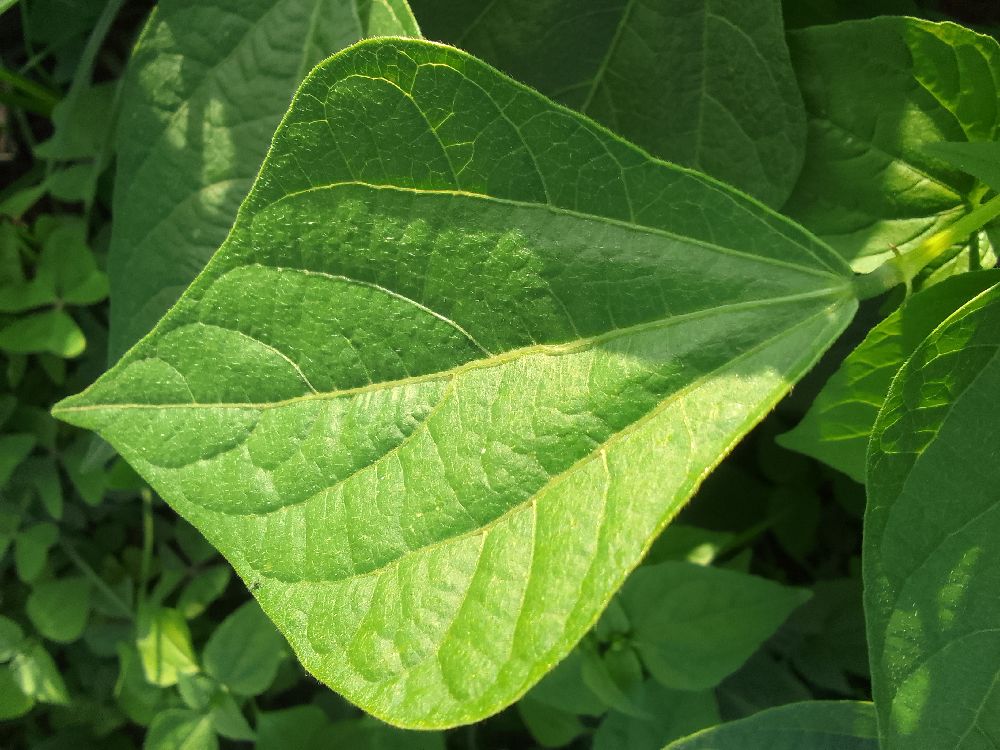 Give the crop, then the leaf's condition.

common bean, healthy
